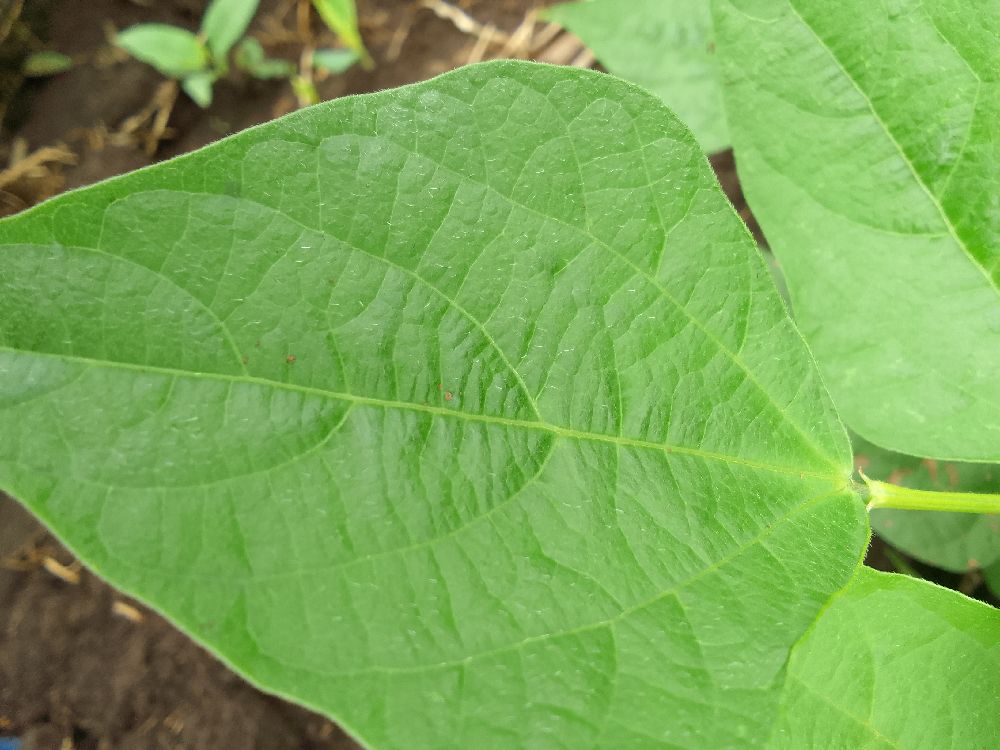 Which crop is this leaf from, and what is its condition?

common bean, healthy
